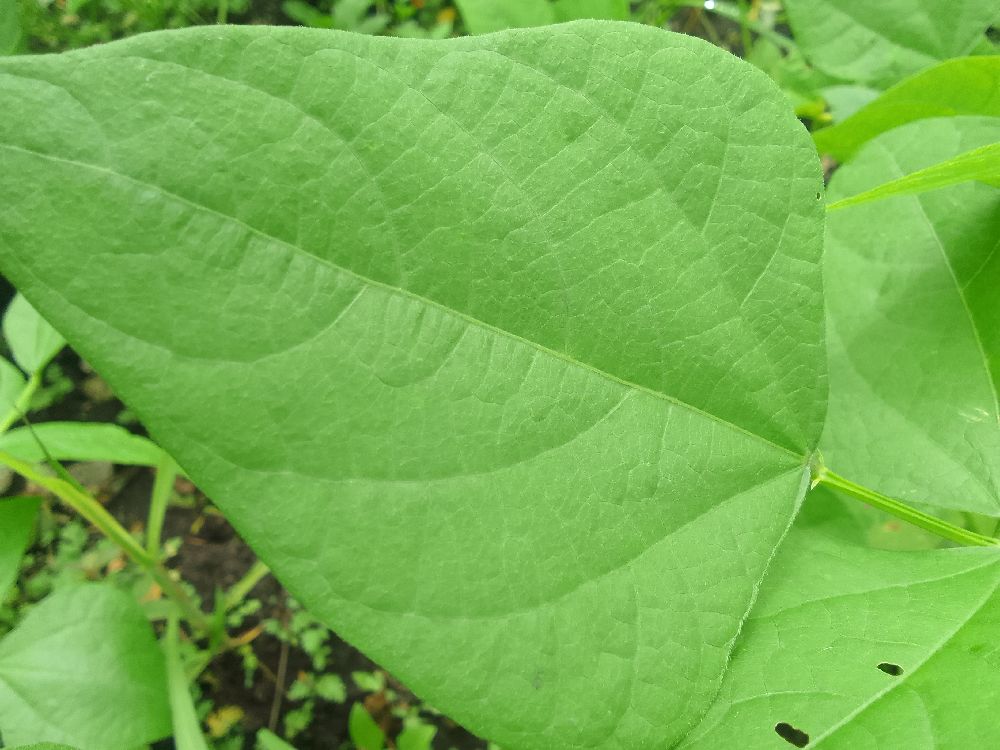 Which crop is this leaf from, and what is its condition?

common bean, healthy
